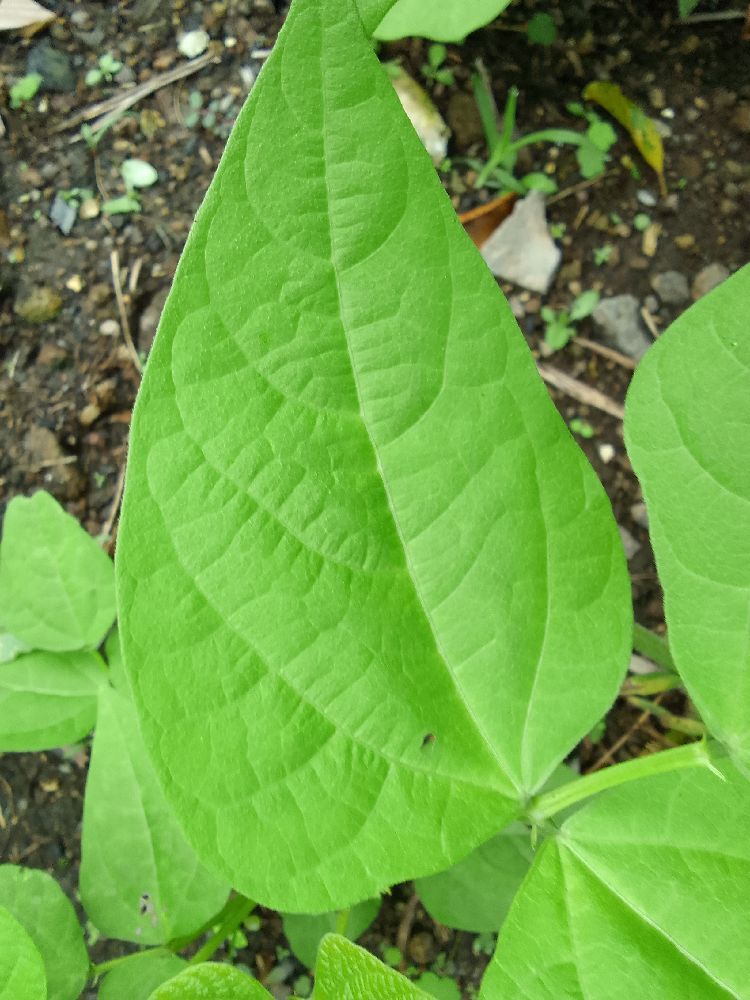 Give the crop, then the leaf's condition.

common bean, healthy
